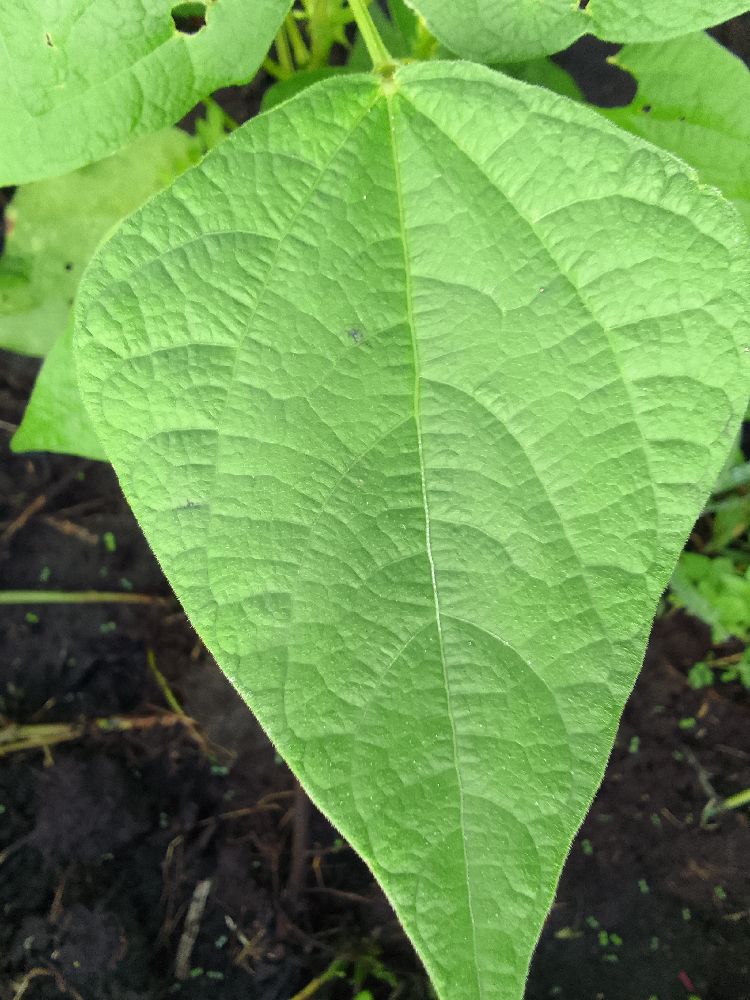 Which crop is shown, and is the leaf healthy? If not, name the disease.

common bean, healthy
